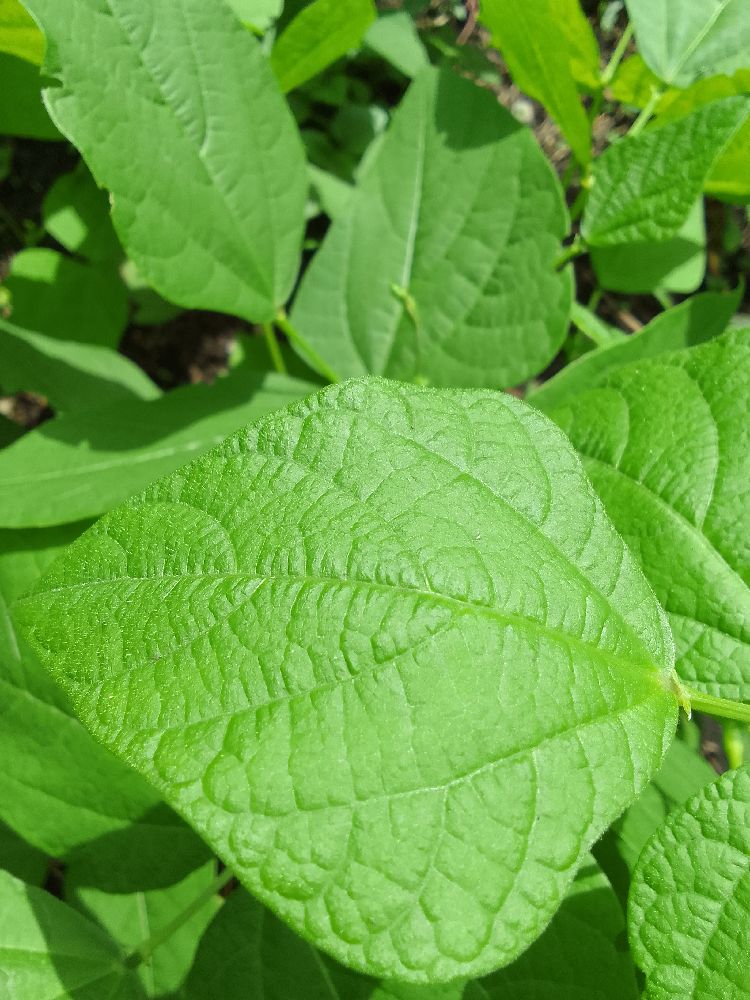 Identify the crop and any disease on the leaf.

common bean, healthy
